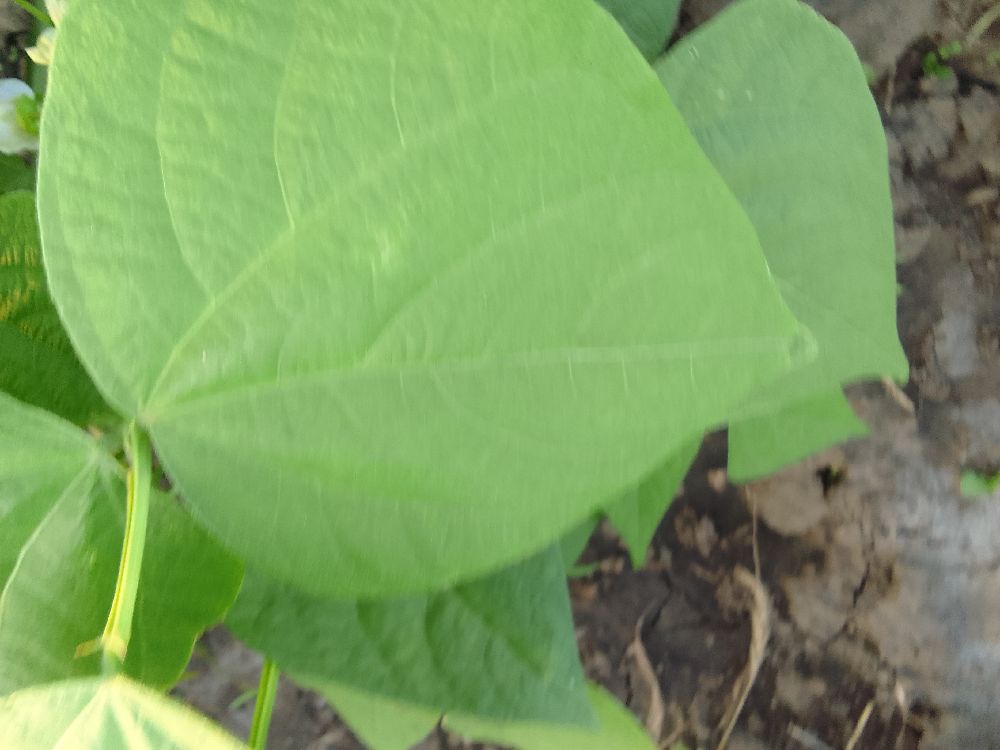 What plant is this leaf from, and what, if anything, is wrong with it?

common bean, healthy
